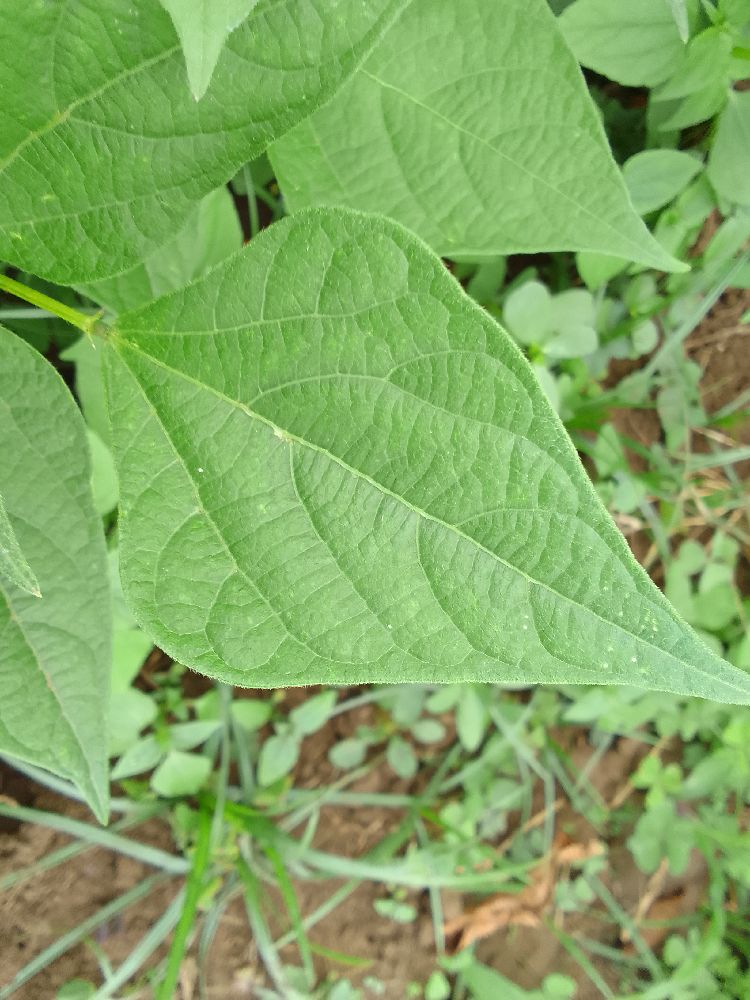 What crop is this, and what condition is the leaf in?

common bean, healthy
